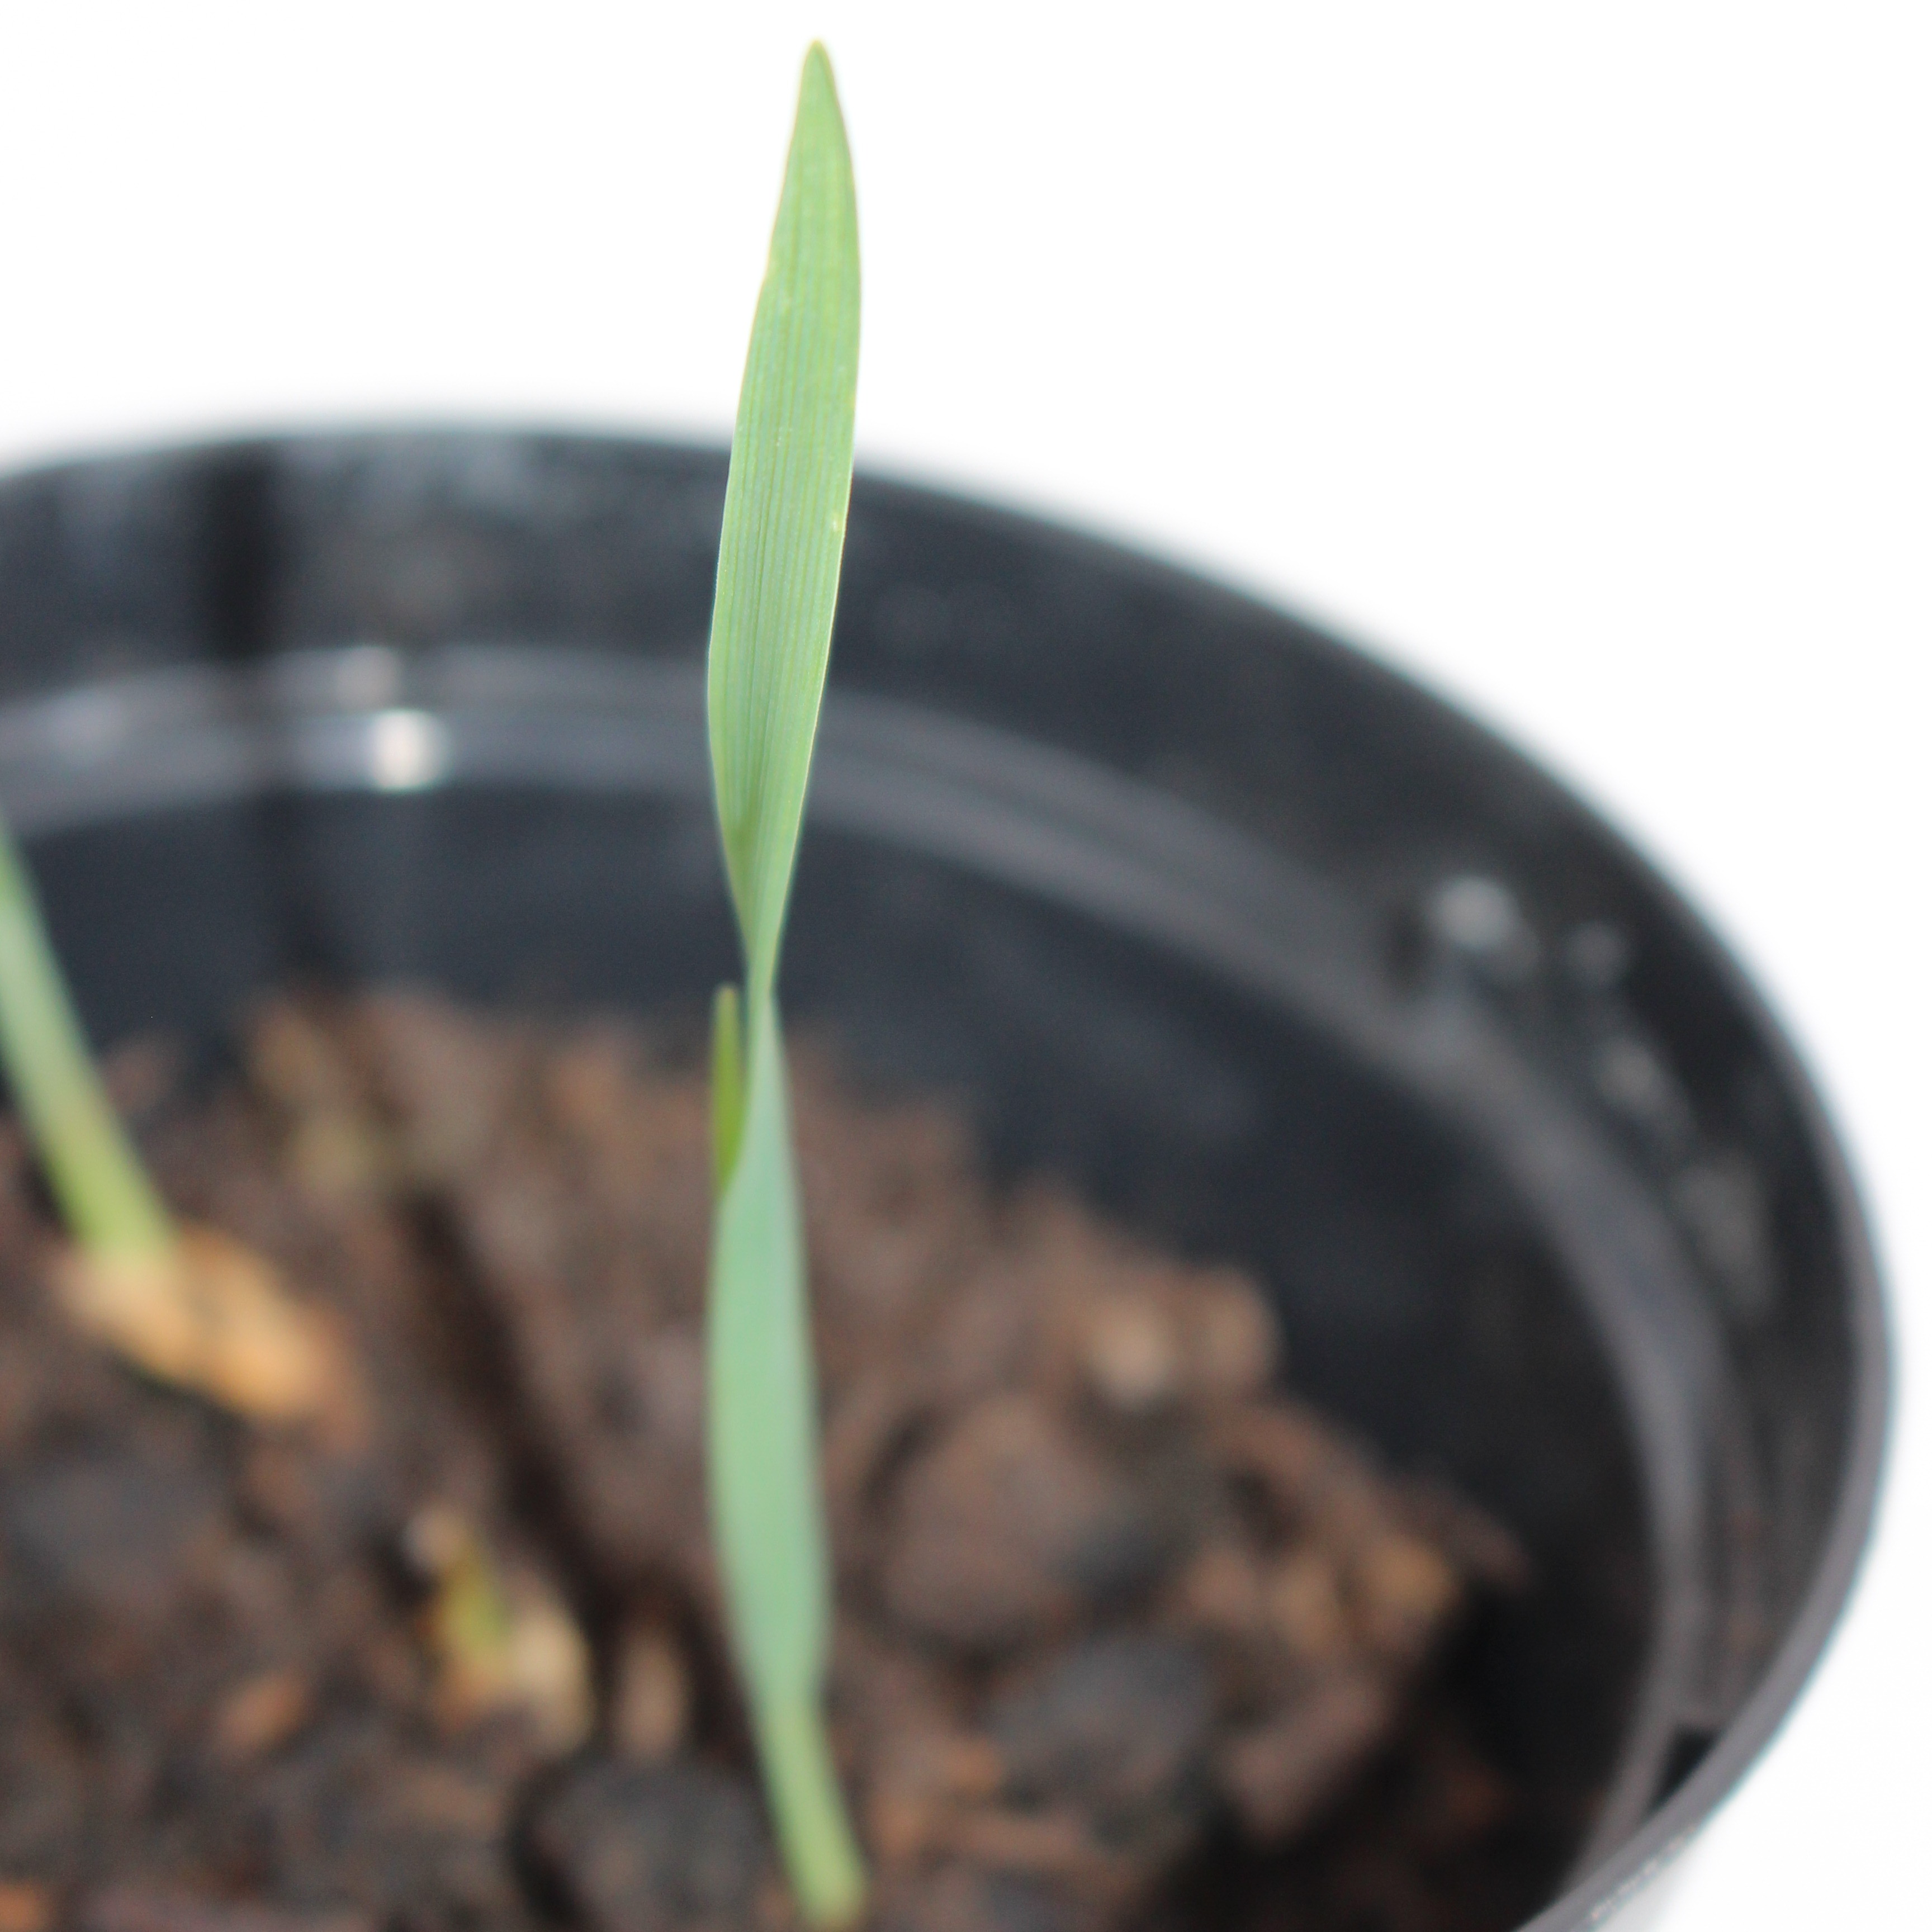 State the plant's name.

Avena sterilis
